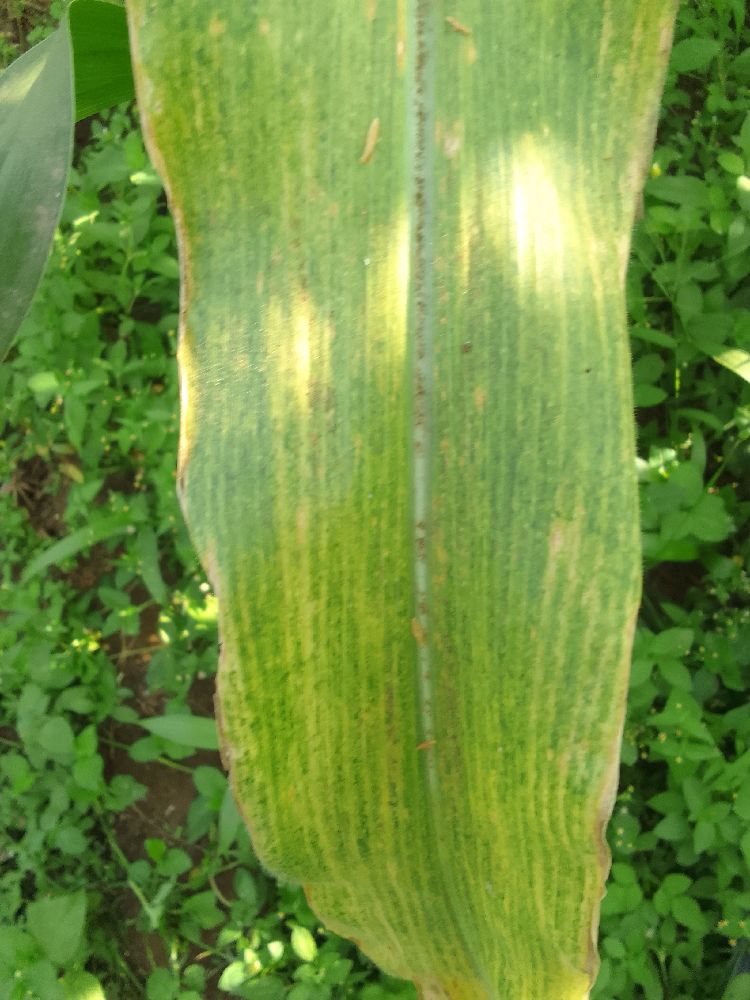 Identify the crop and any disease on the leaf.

maize, maize lethal necrosis
